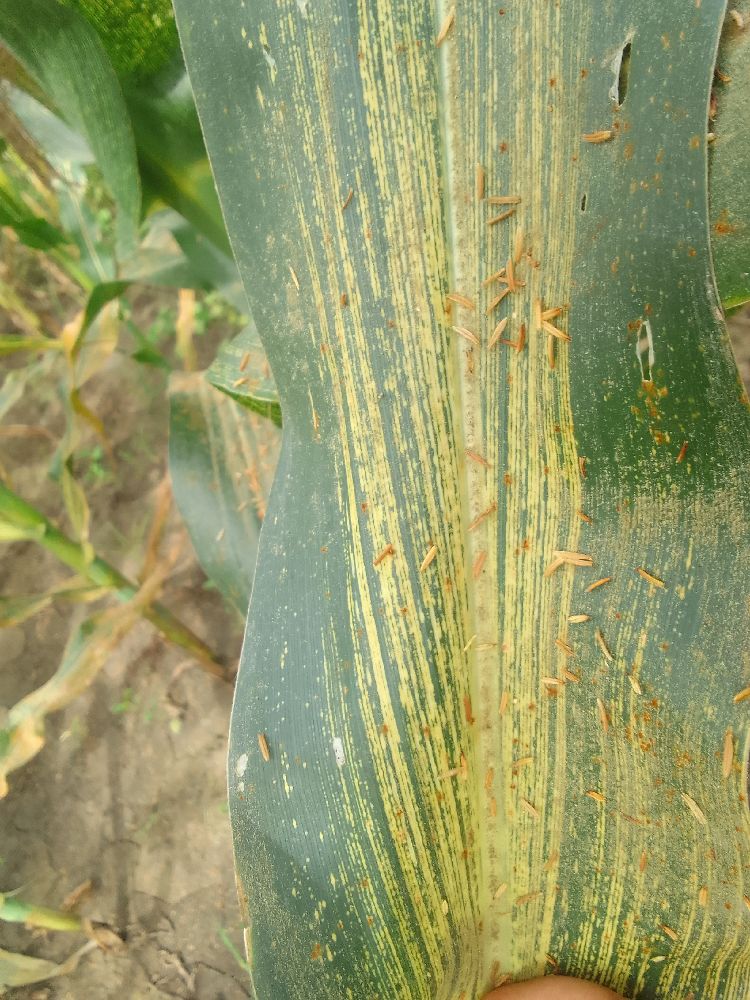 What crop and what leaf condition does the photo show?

maize, maize streak virus
